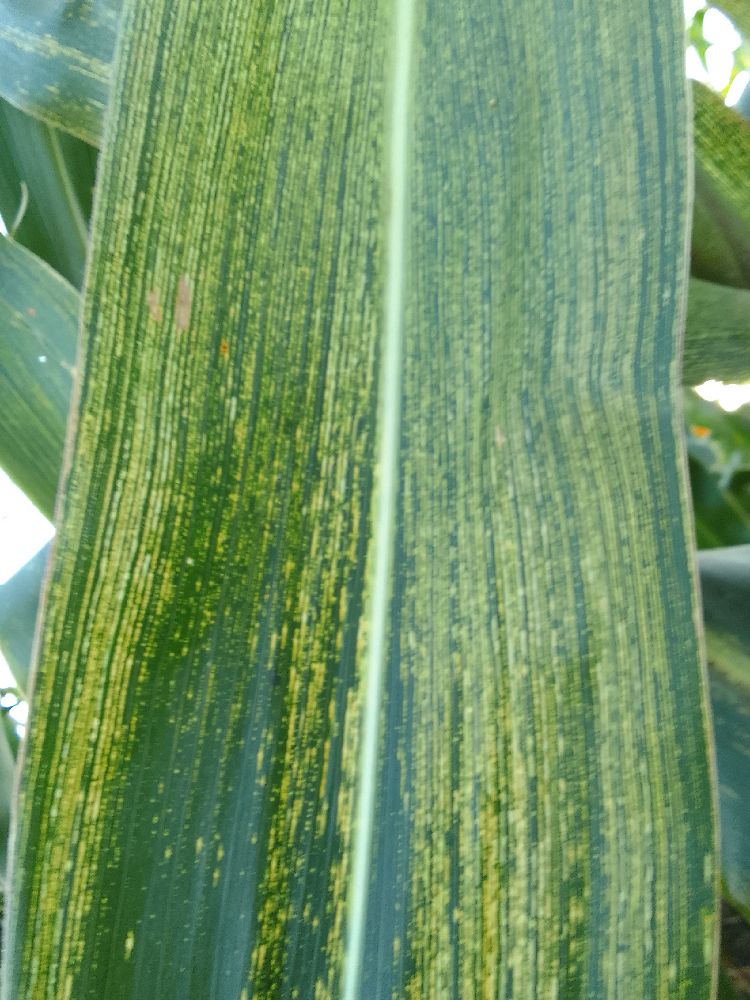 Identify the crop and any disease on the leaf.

maize, maize streak virus
